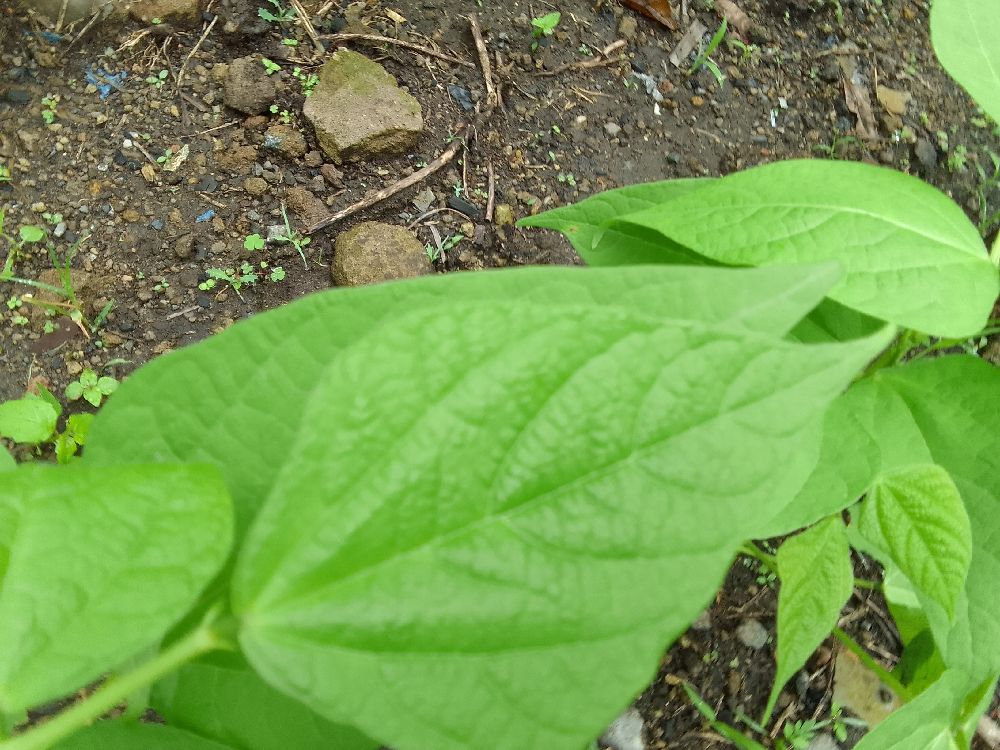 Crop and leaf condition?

common bean, healthy
